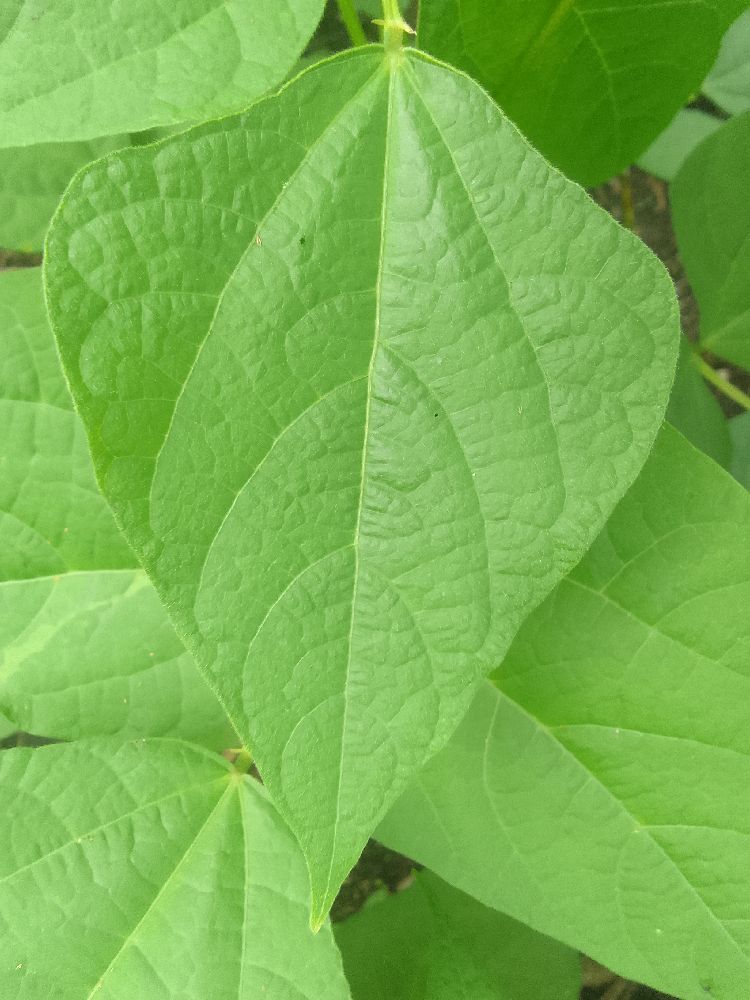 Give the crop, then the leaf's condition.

common bean, healthy
